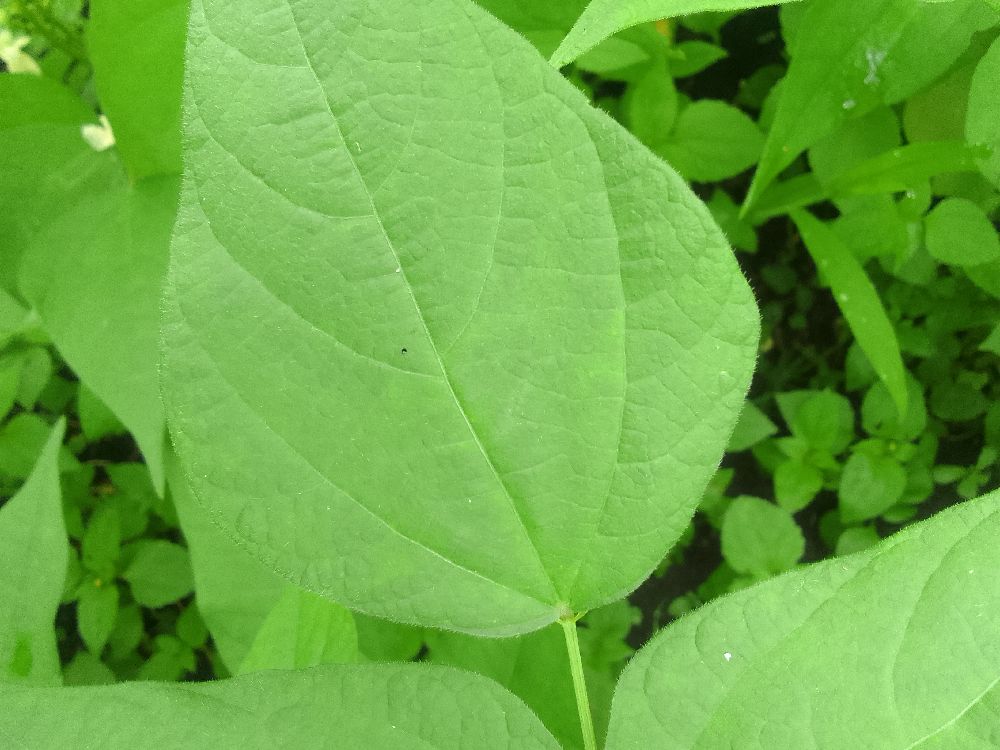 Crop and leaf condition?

common bean, healthy
